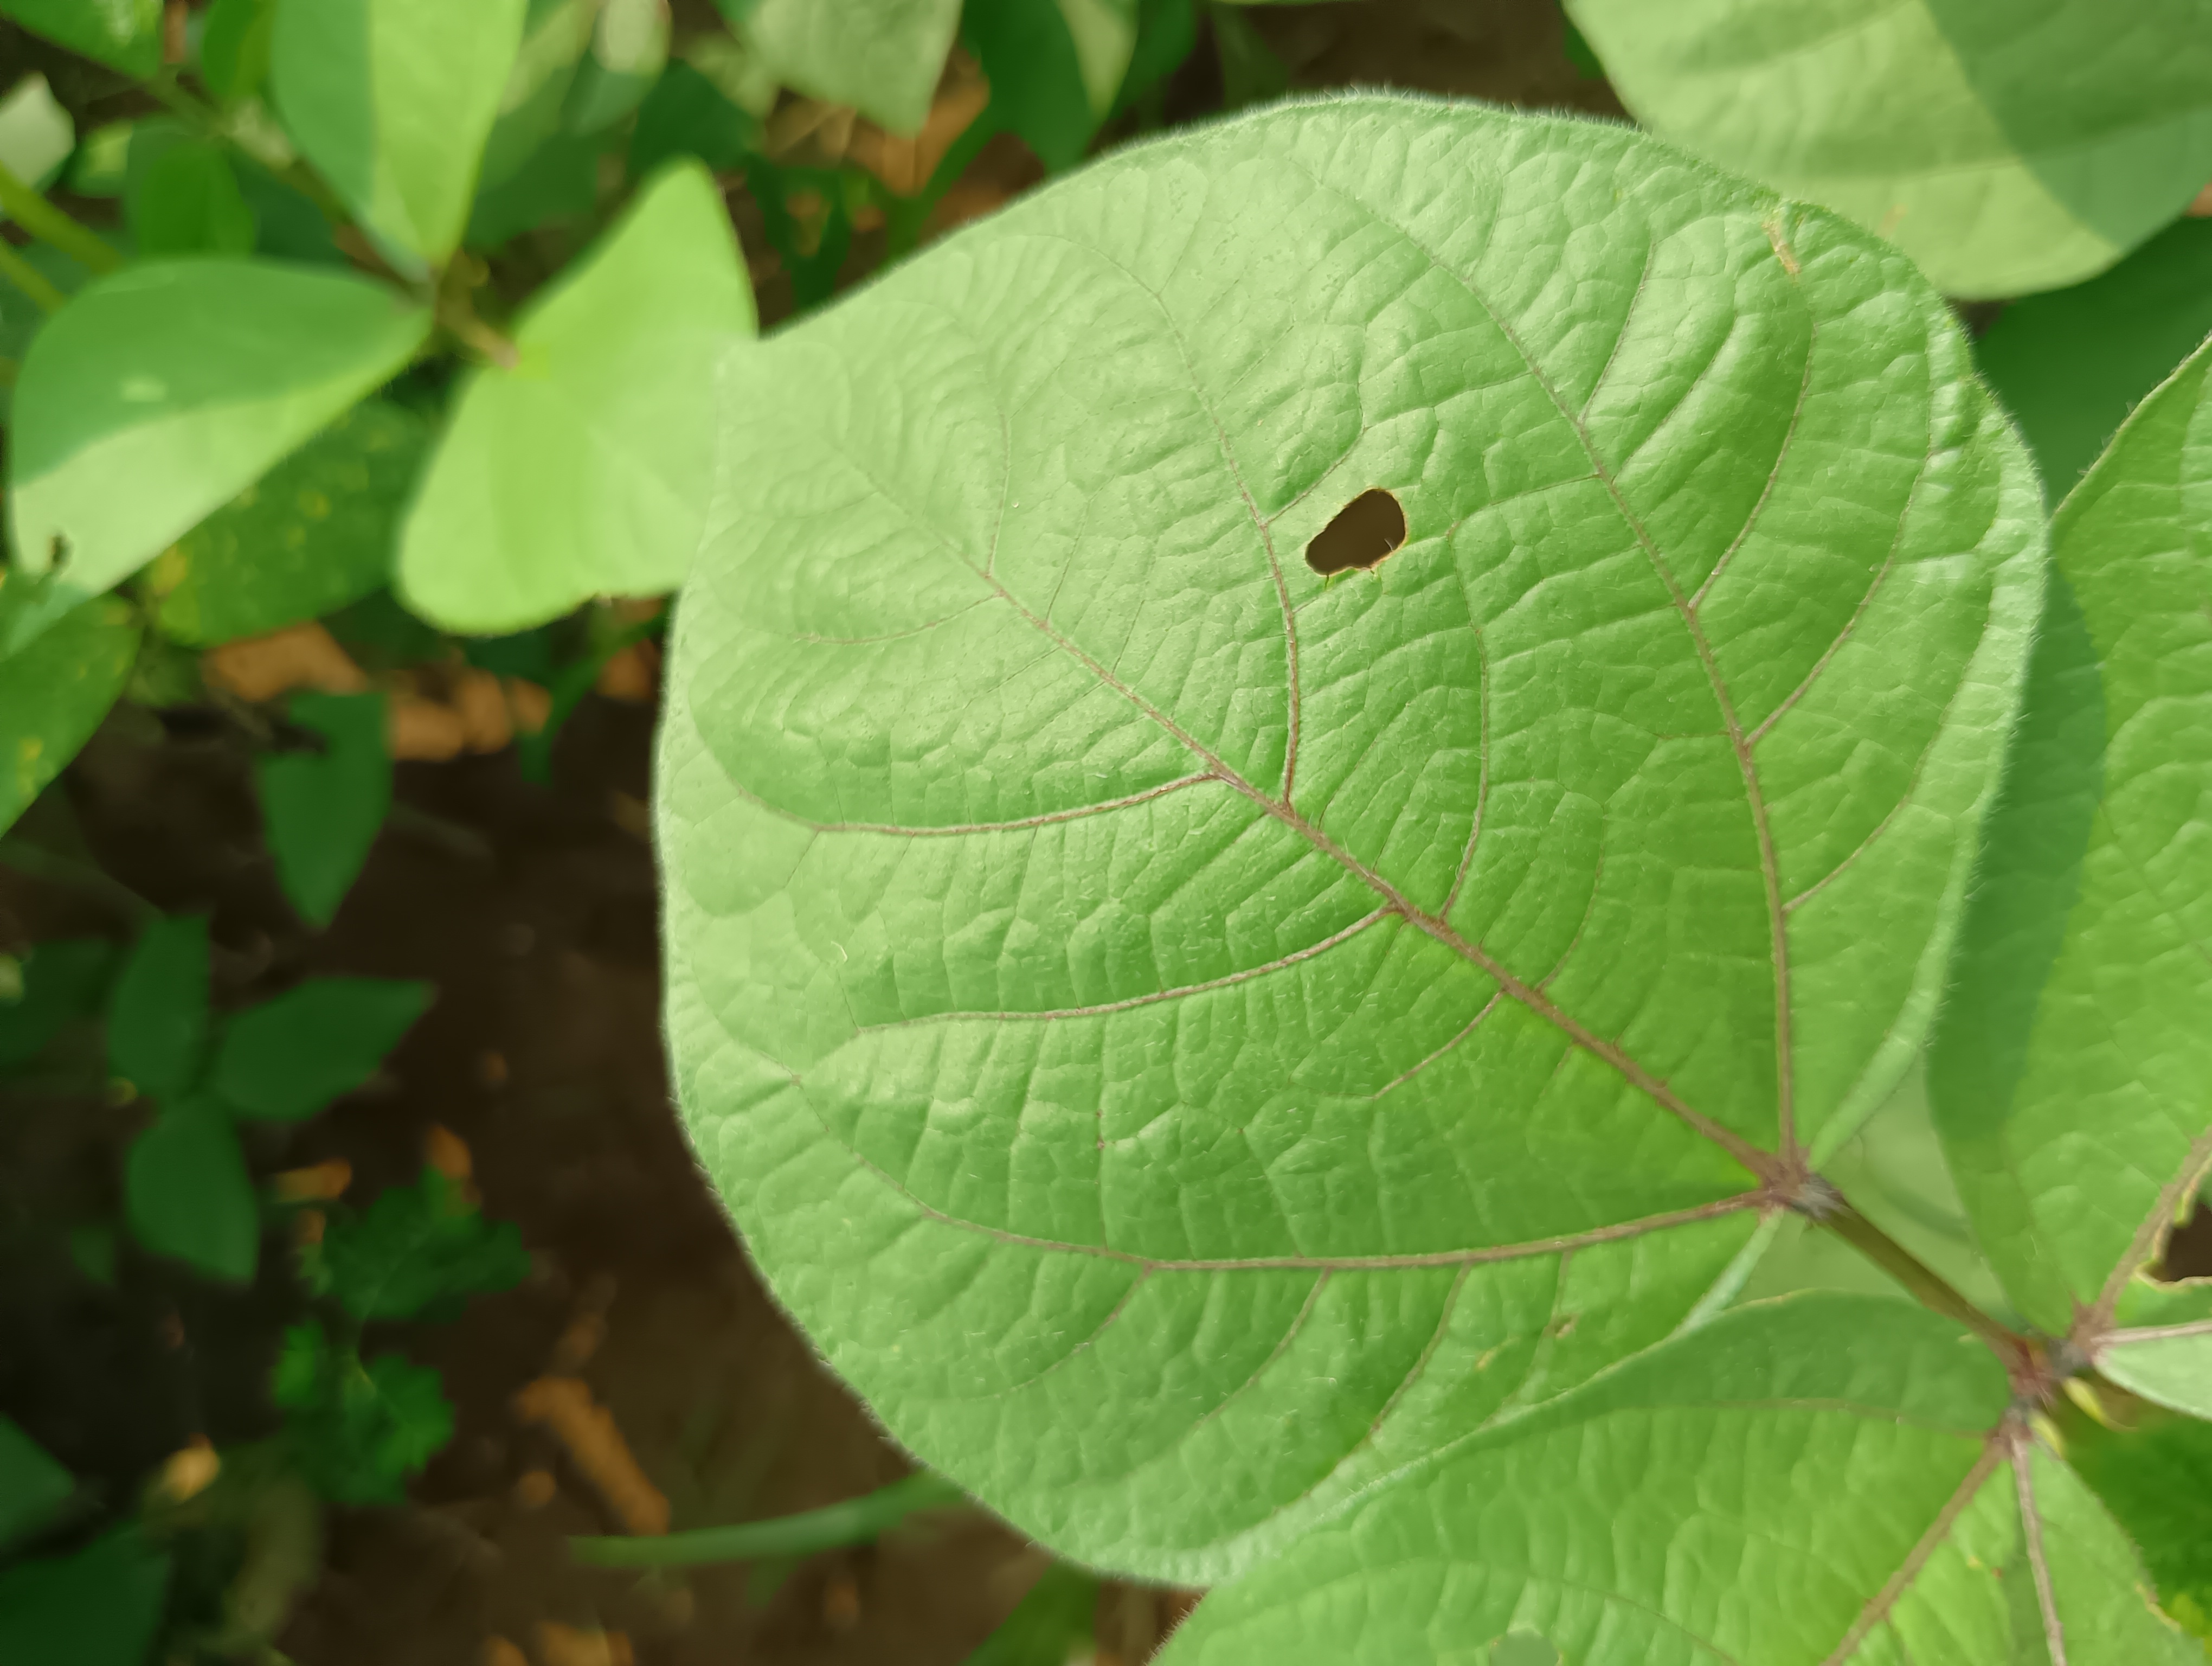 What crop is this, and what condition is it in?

mungbean, healthy
